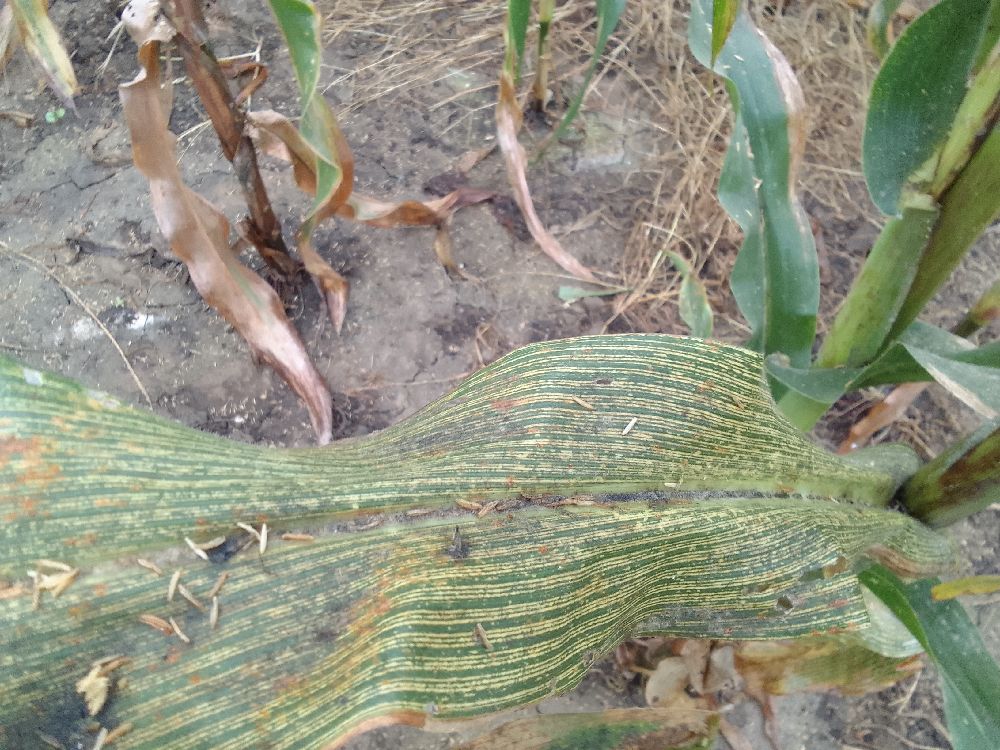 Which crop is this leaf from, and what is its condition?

maize, maize streak virus
